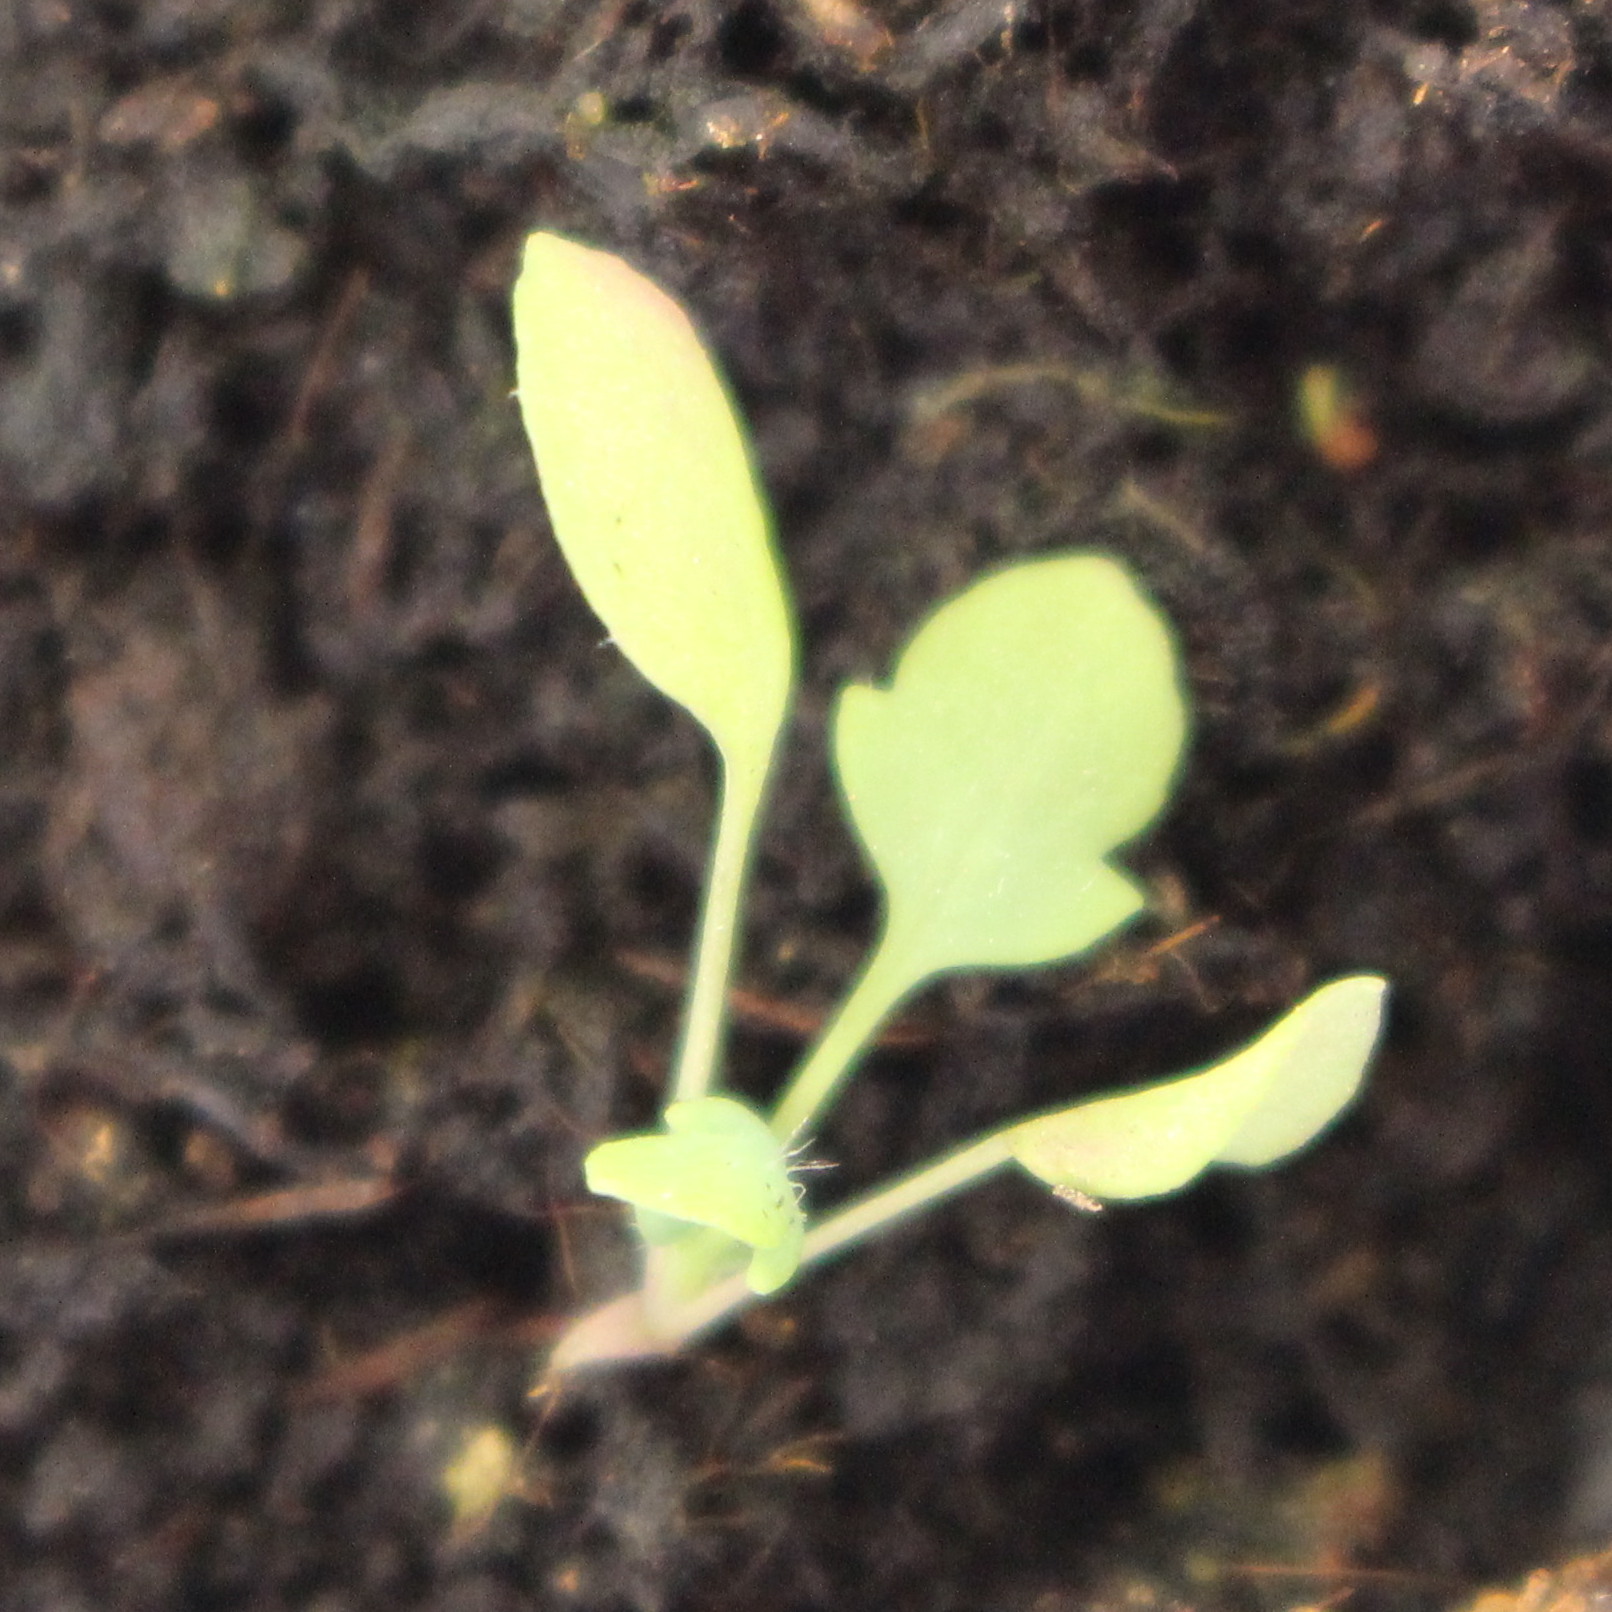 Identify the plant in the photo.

Papaver rhoeas
